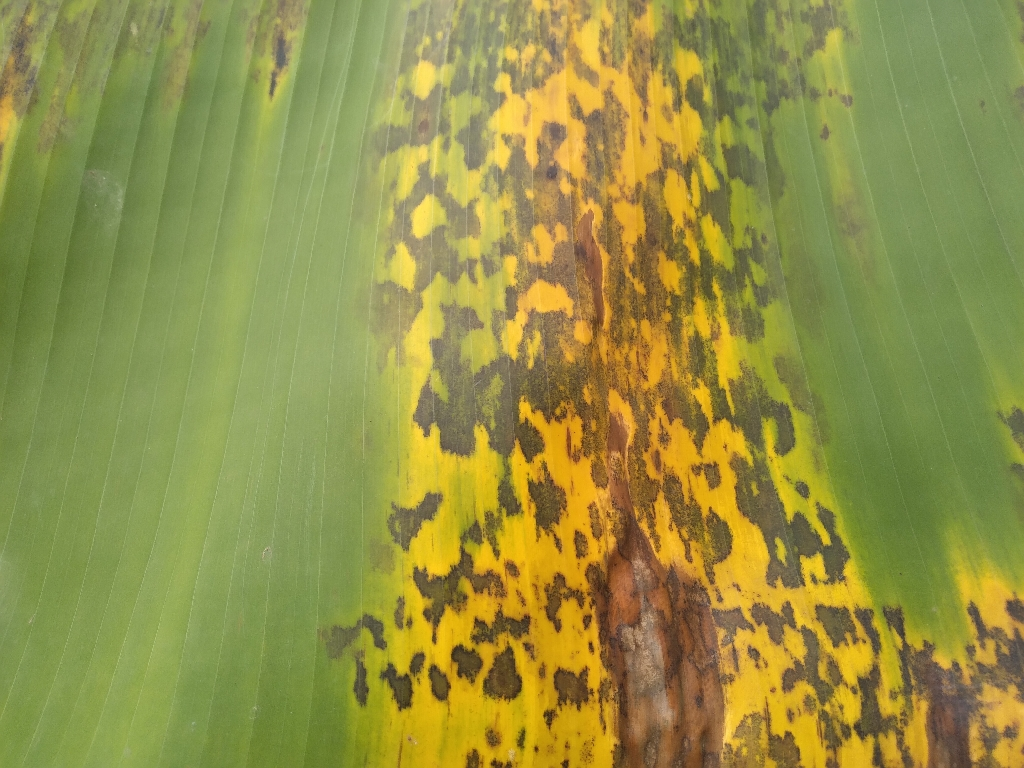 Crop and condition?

banana, black sigatoka
